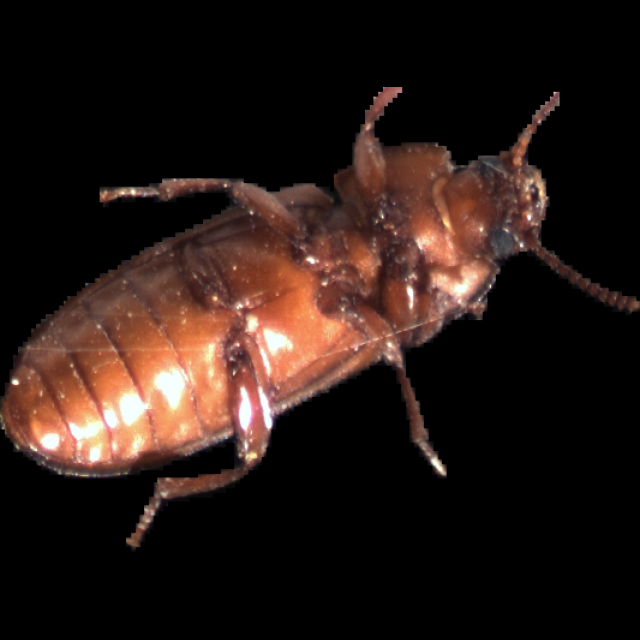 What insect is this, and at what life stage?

mealworm beetle
